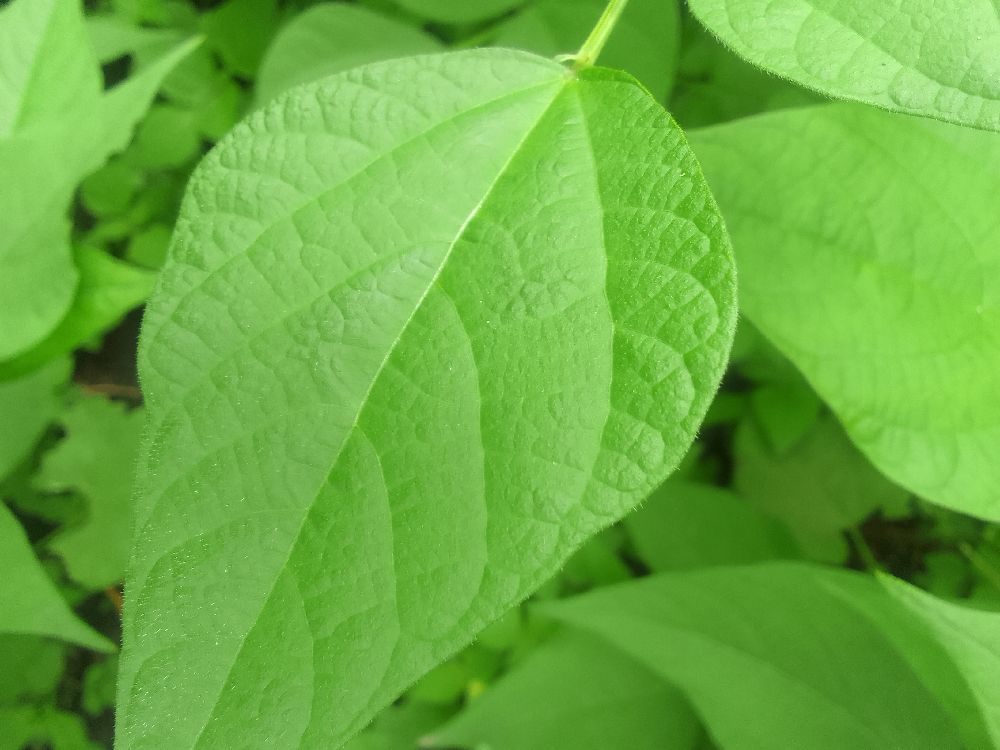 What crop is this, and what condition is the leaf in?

common bean, healthy
